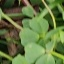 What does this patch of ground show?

unstructured weed
